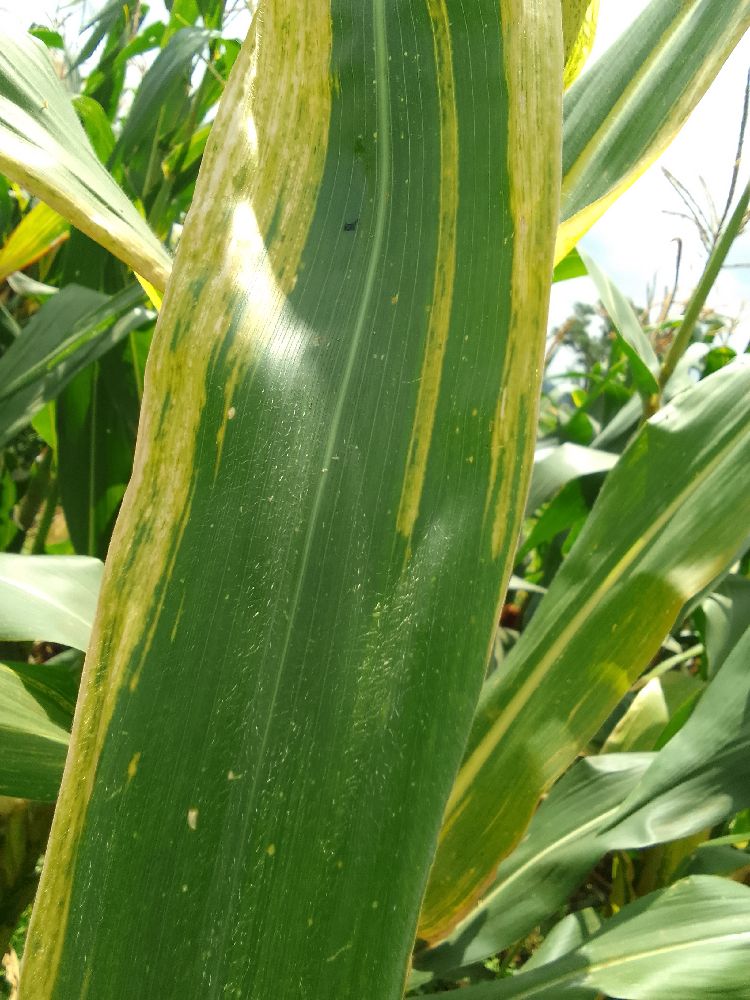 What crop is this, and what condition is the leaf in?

maize, maize lethal necrosis
